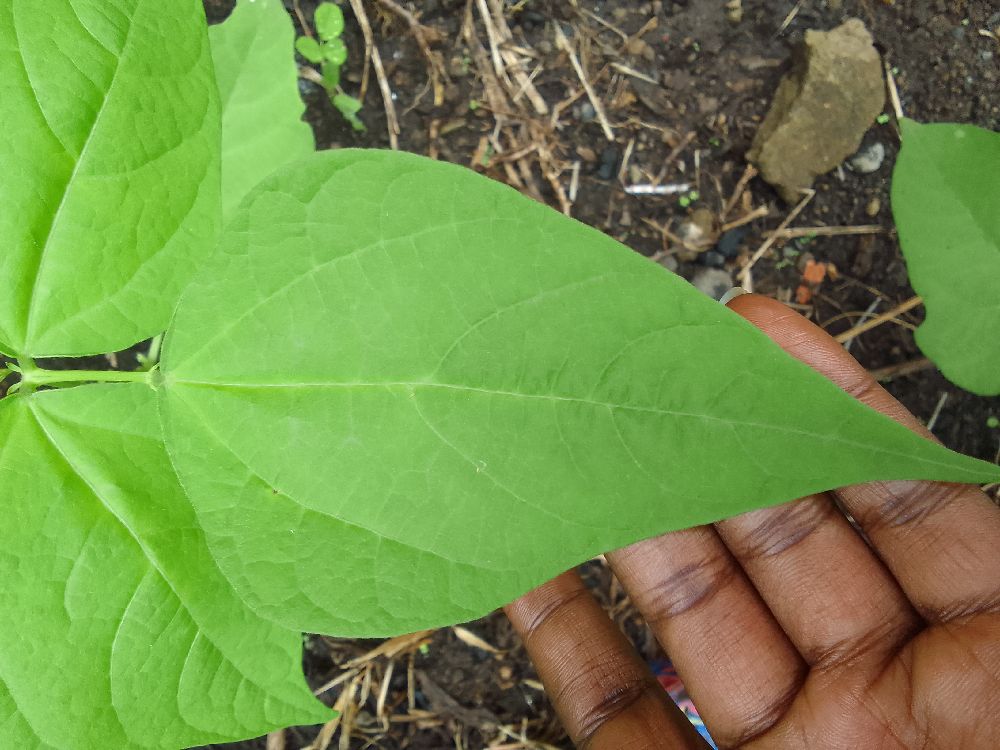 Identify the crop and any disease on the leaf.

common bean, healthy
